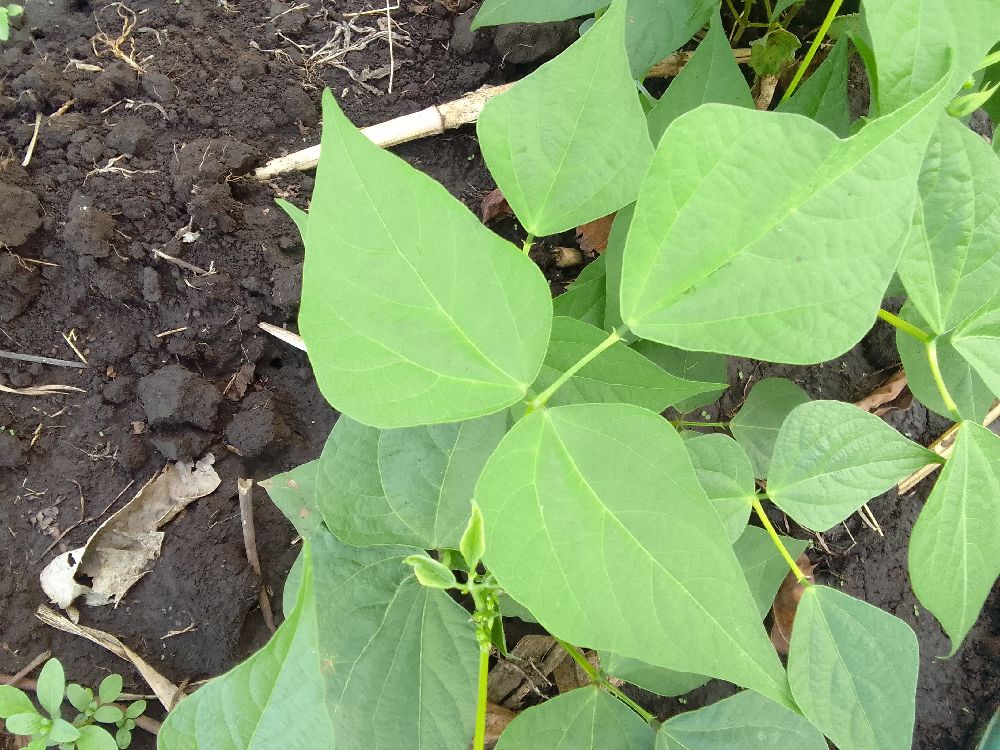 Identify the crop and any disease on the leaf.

common bean, healthy
